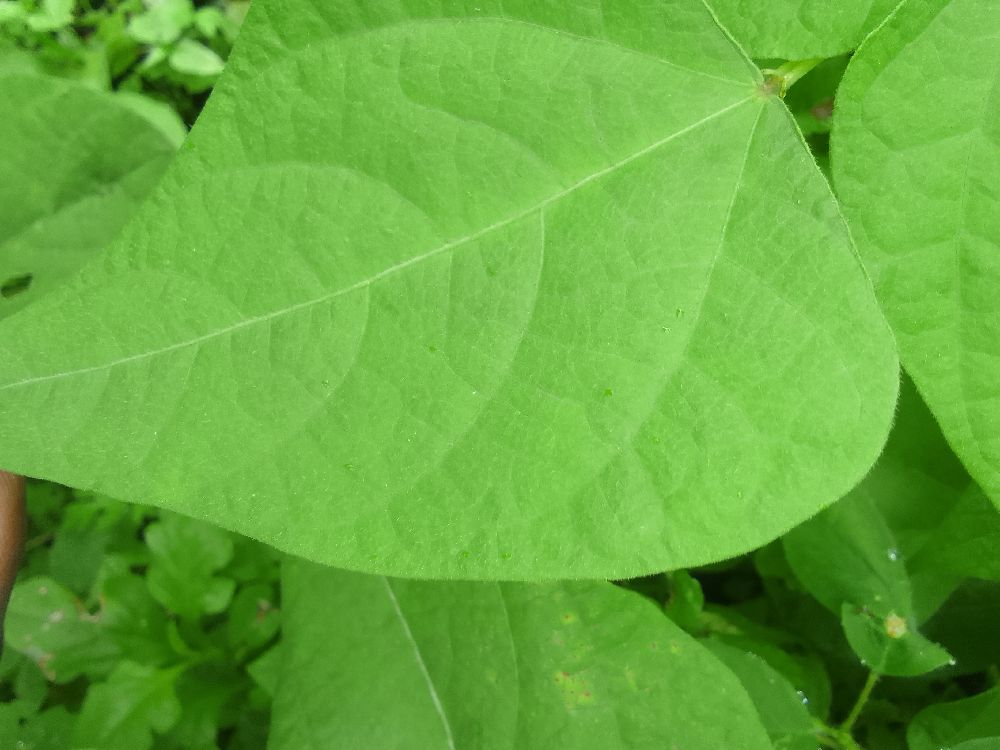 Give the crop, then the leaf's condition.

common bean, healthy
